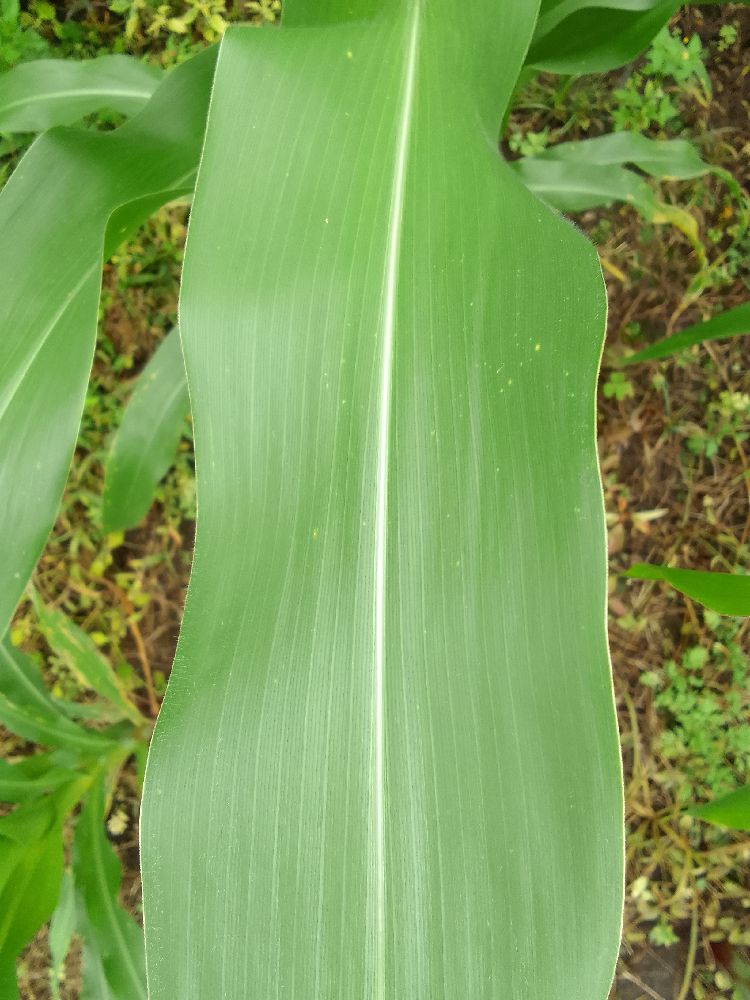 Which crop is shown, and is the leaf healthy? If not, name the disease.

maize, healthy
